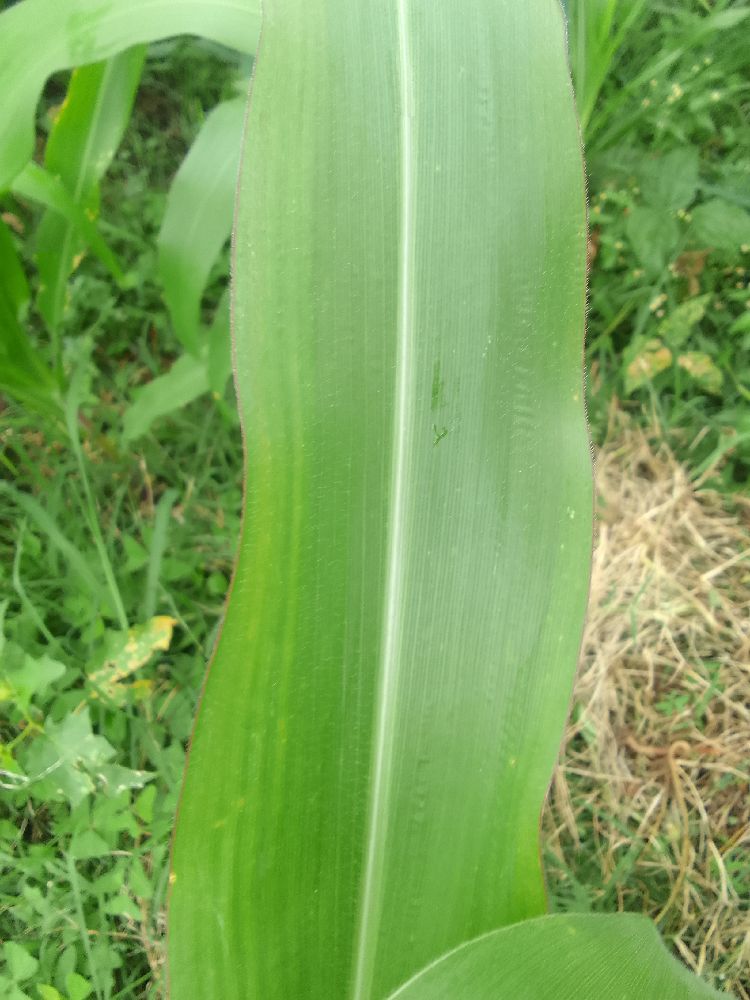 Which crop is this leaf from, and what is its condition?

maize, healthy
